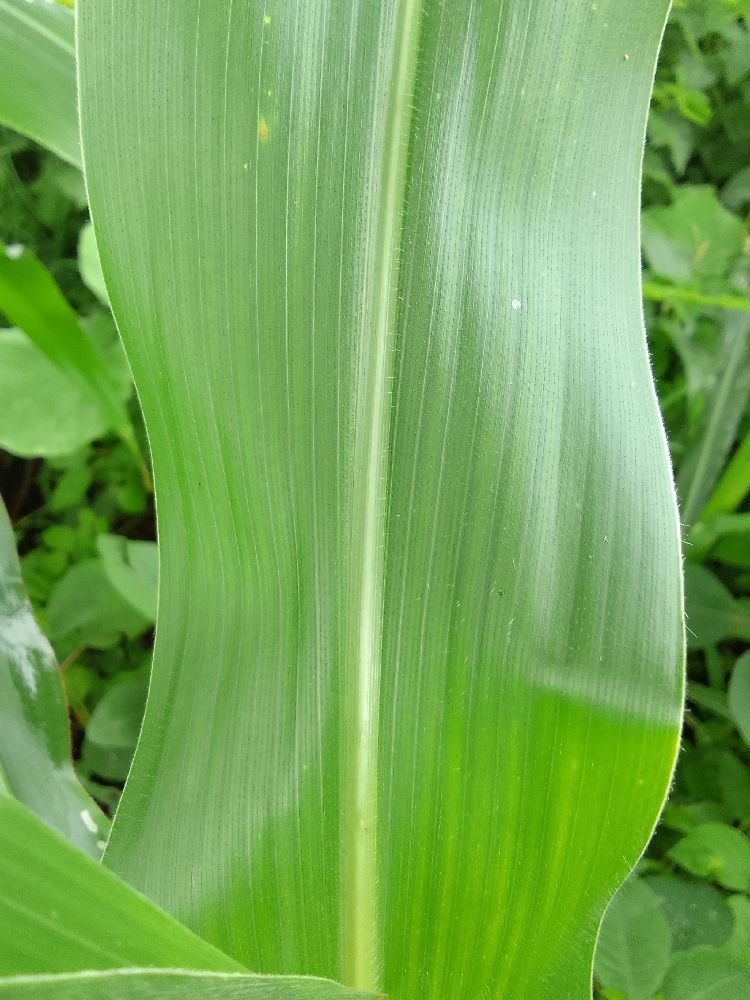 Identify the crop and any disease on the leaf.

maize, healthy
